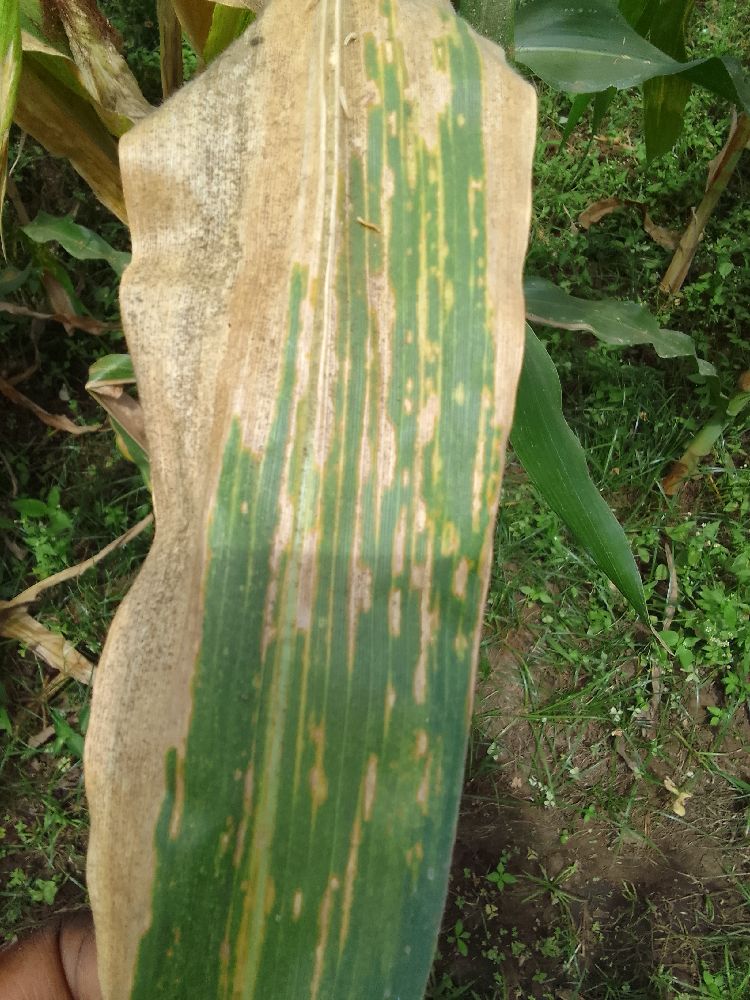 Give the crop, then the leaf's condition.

maize, maize lethal necrosis
